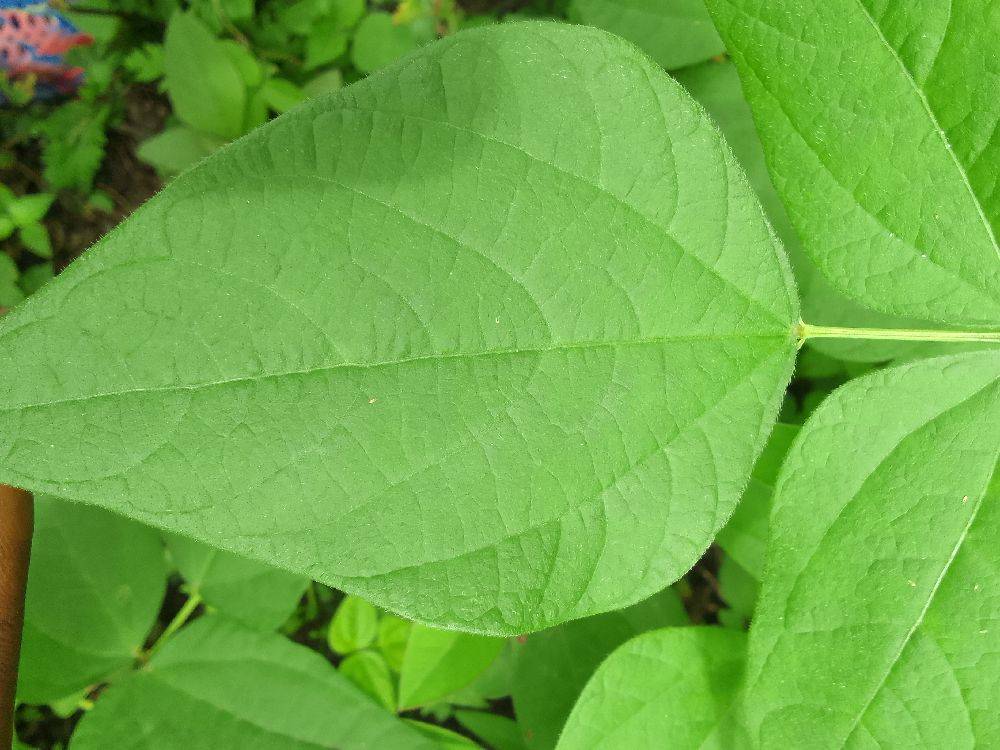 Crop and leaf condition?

common bean, healthy
